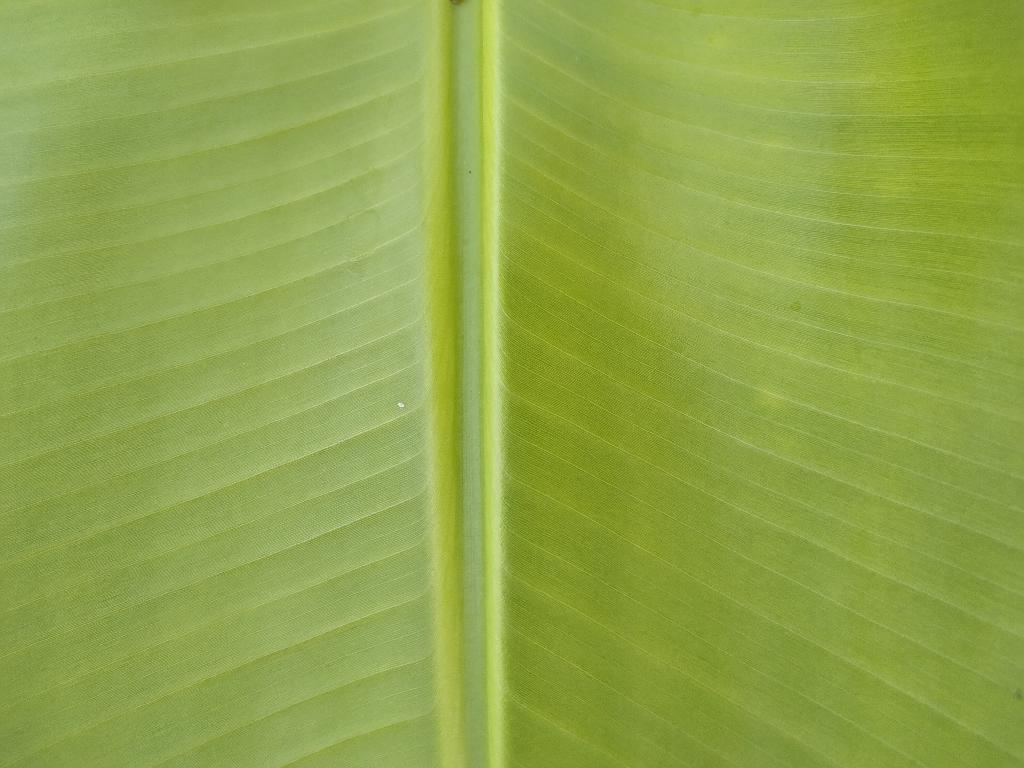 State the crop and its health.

banana, healthy
